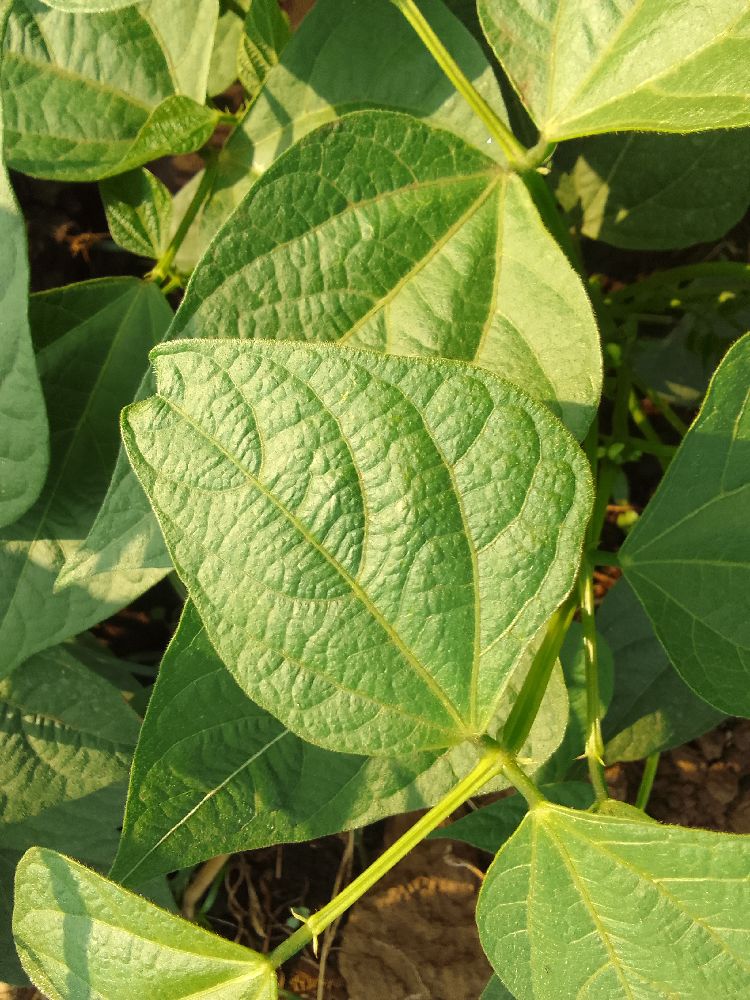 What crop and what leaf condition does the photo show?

common bean, healthy
